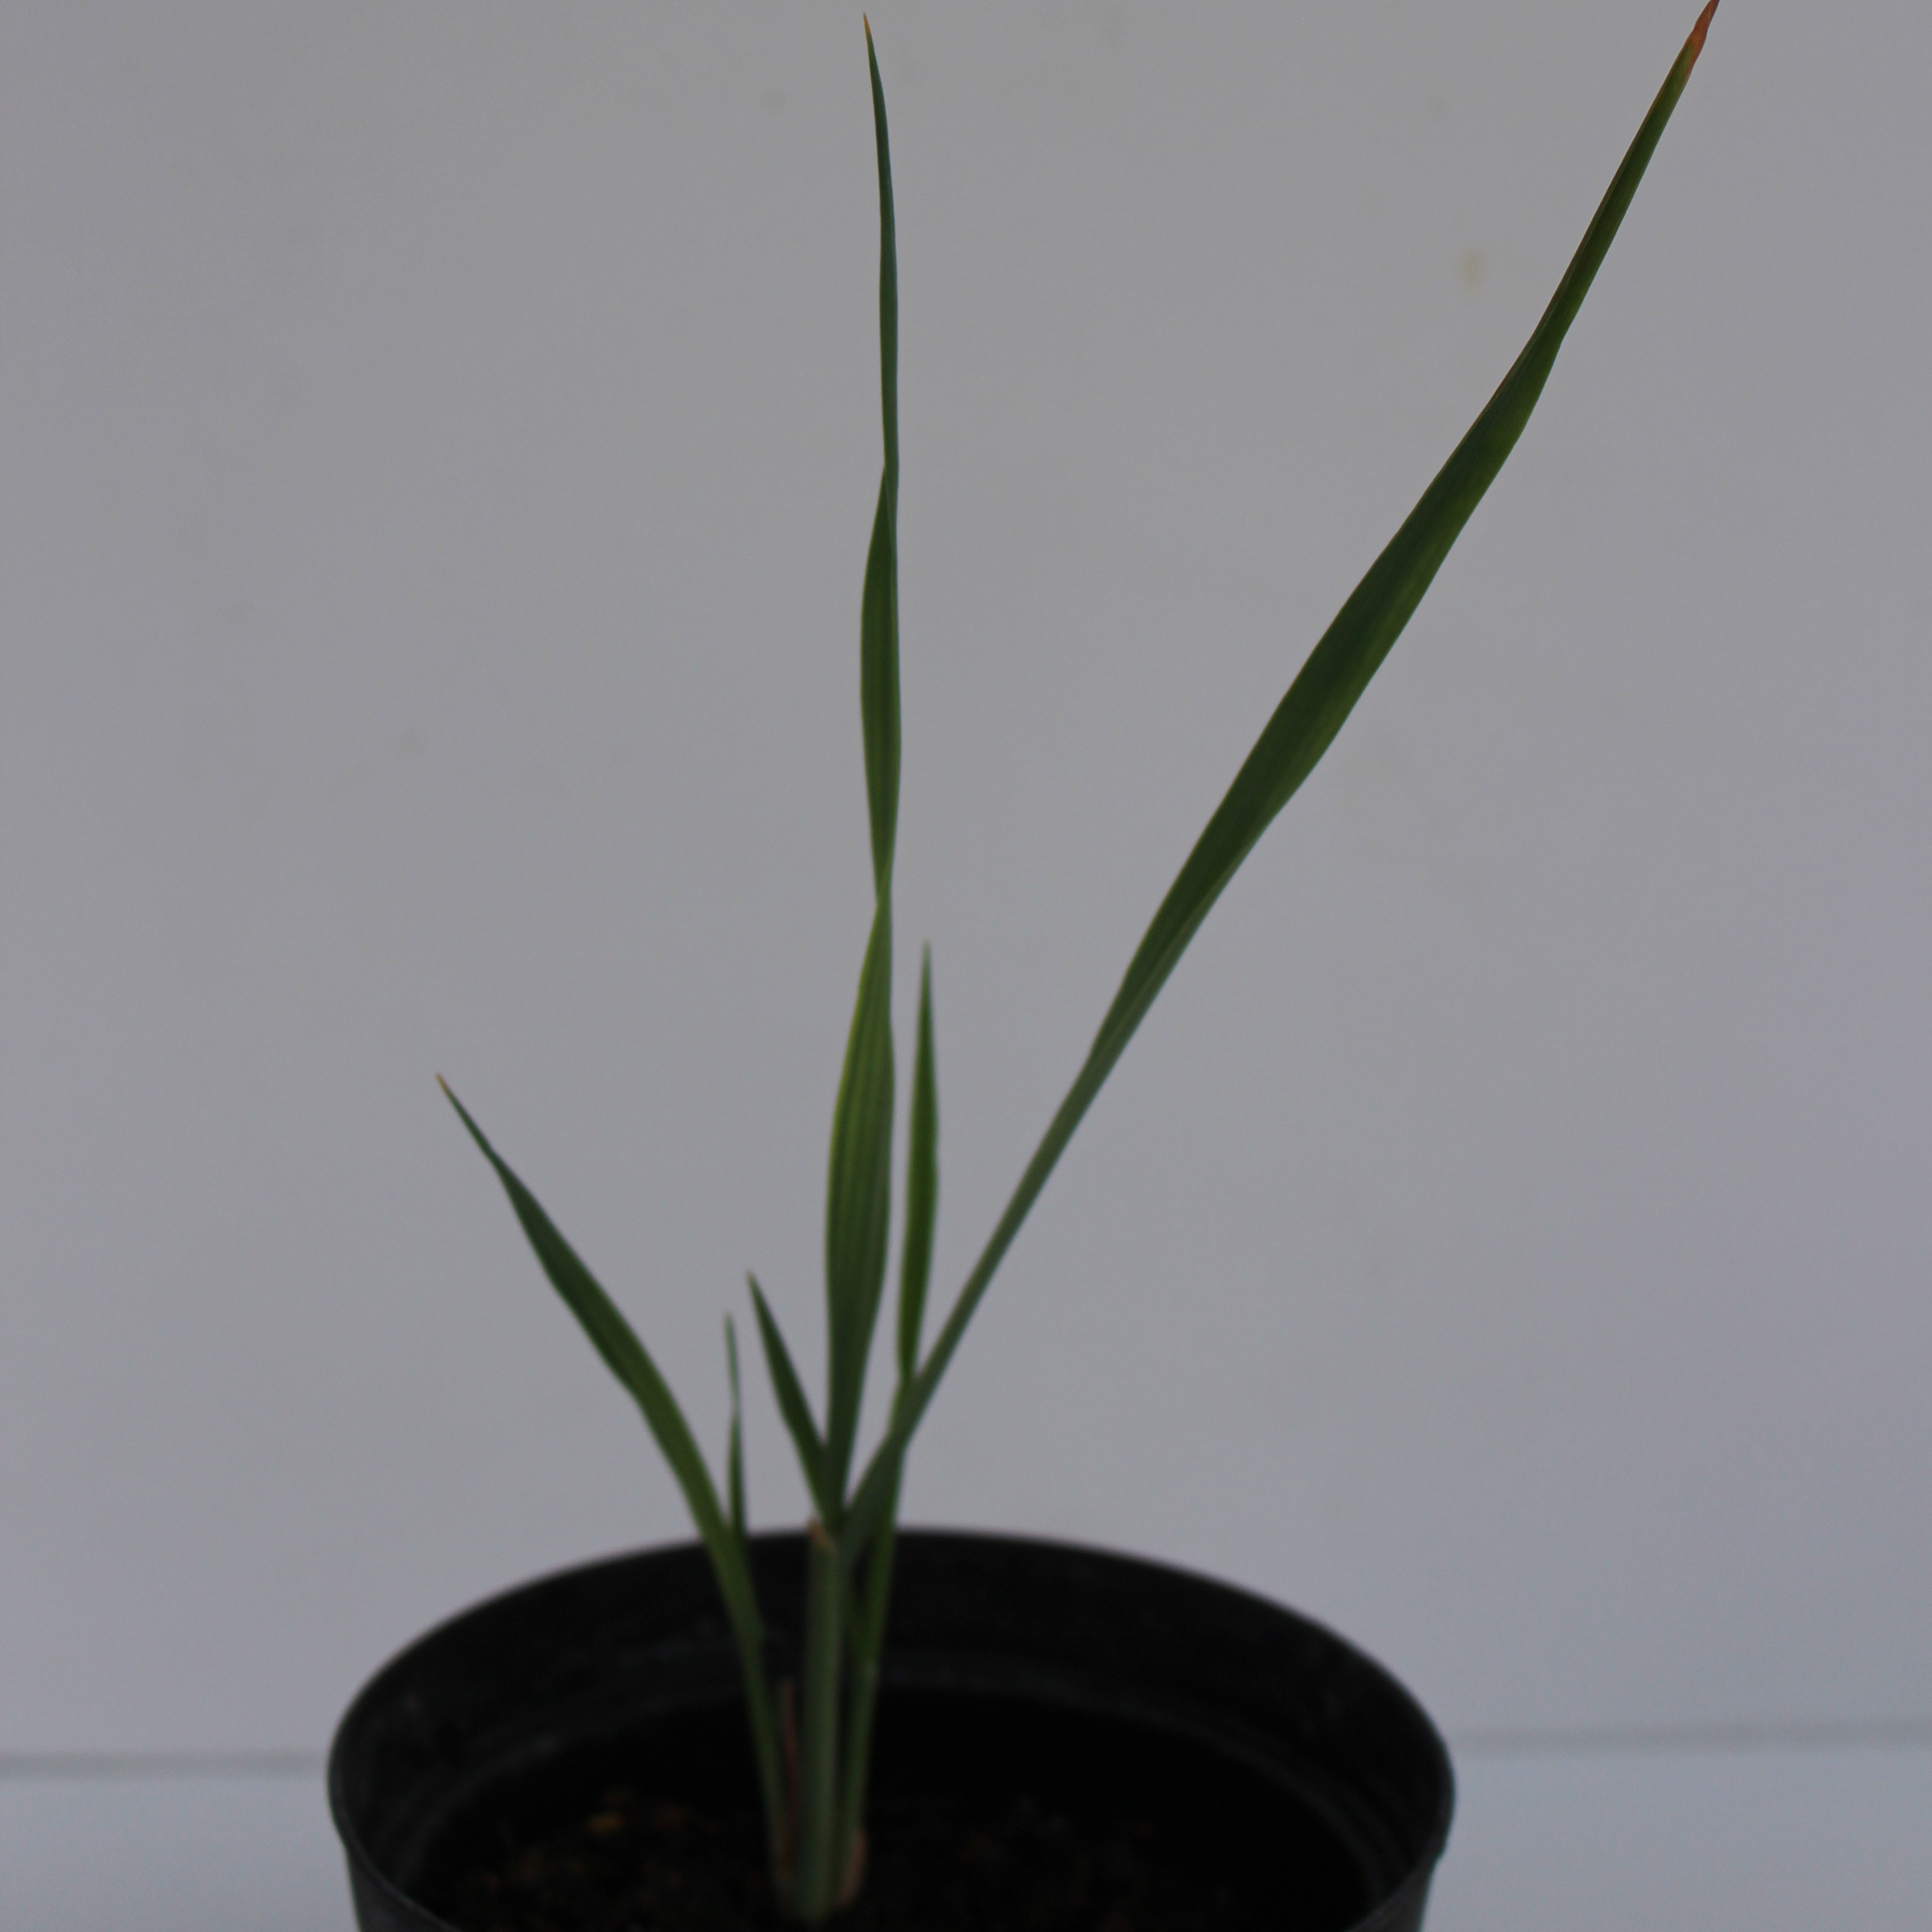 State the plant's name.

Avena sterilis
